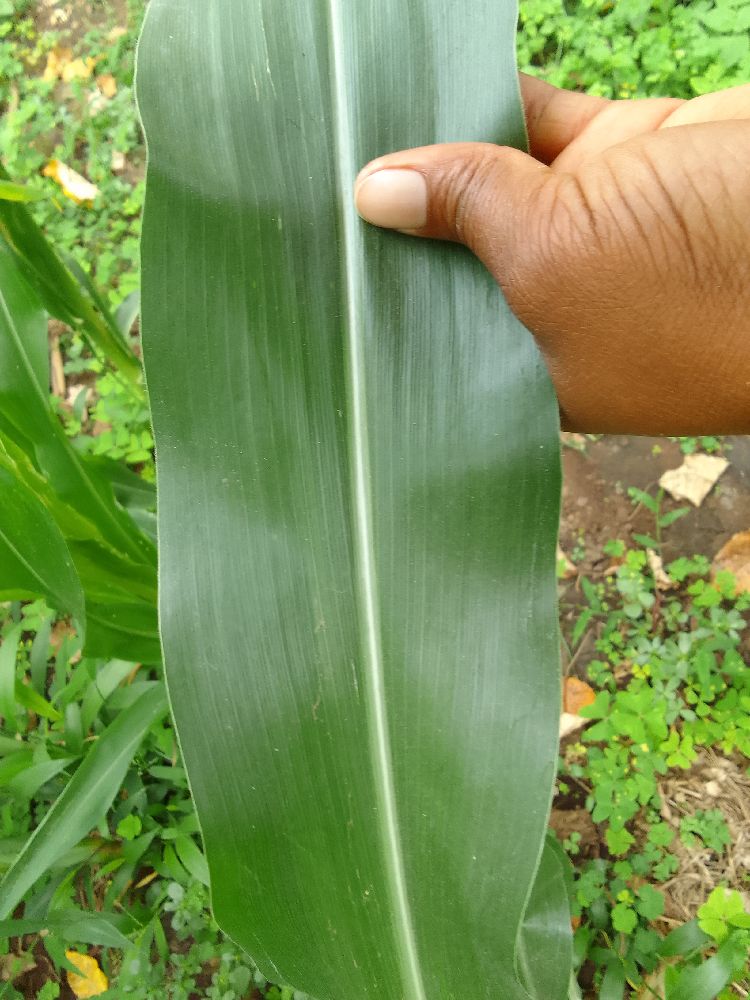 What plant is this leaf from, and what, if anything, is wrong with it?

maize, healthy
